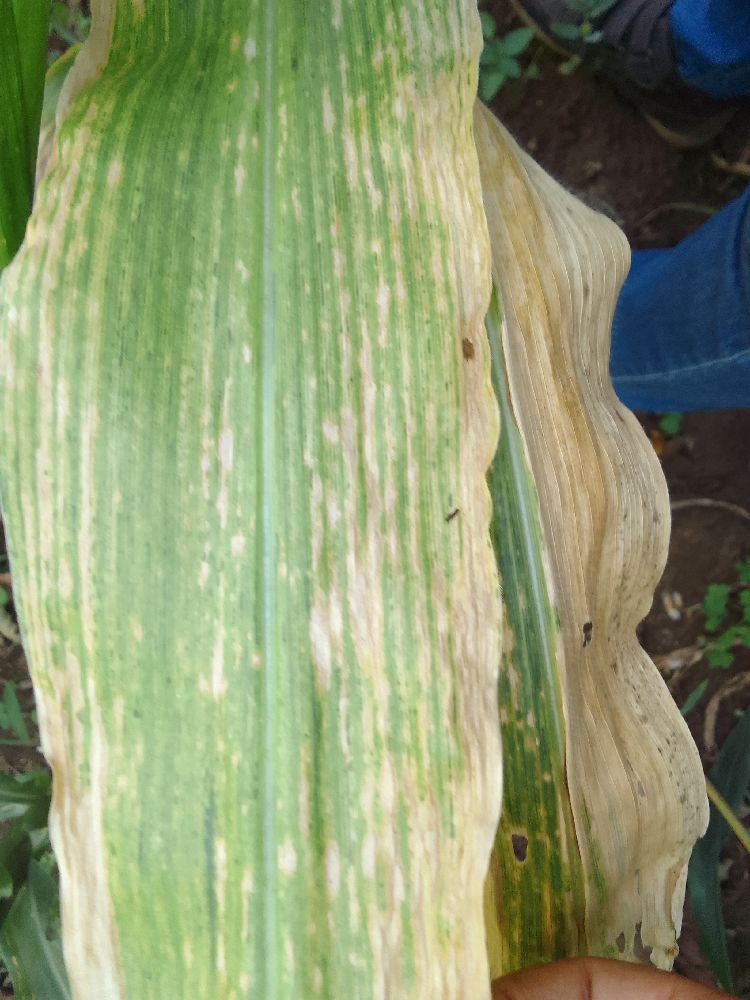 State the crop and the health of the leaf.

maize, maize lethal necrosis
